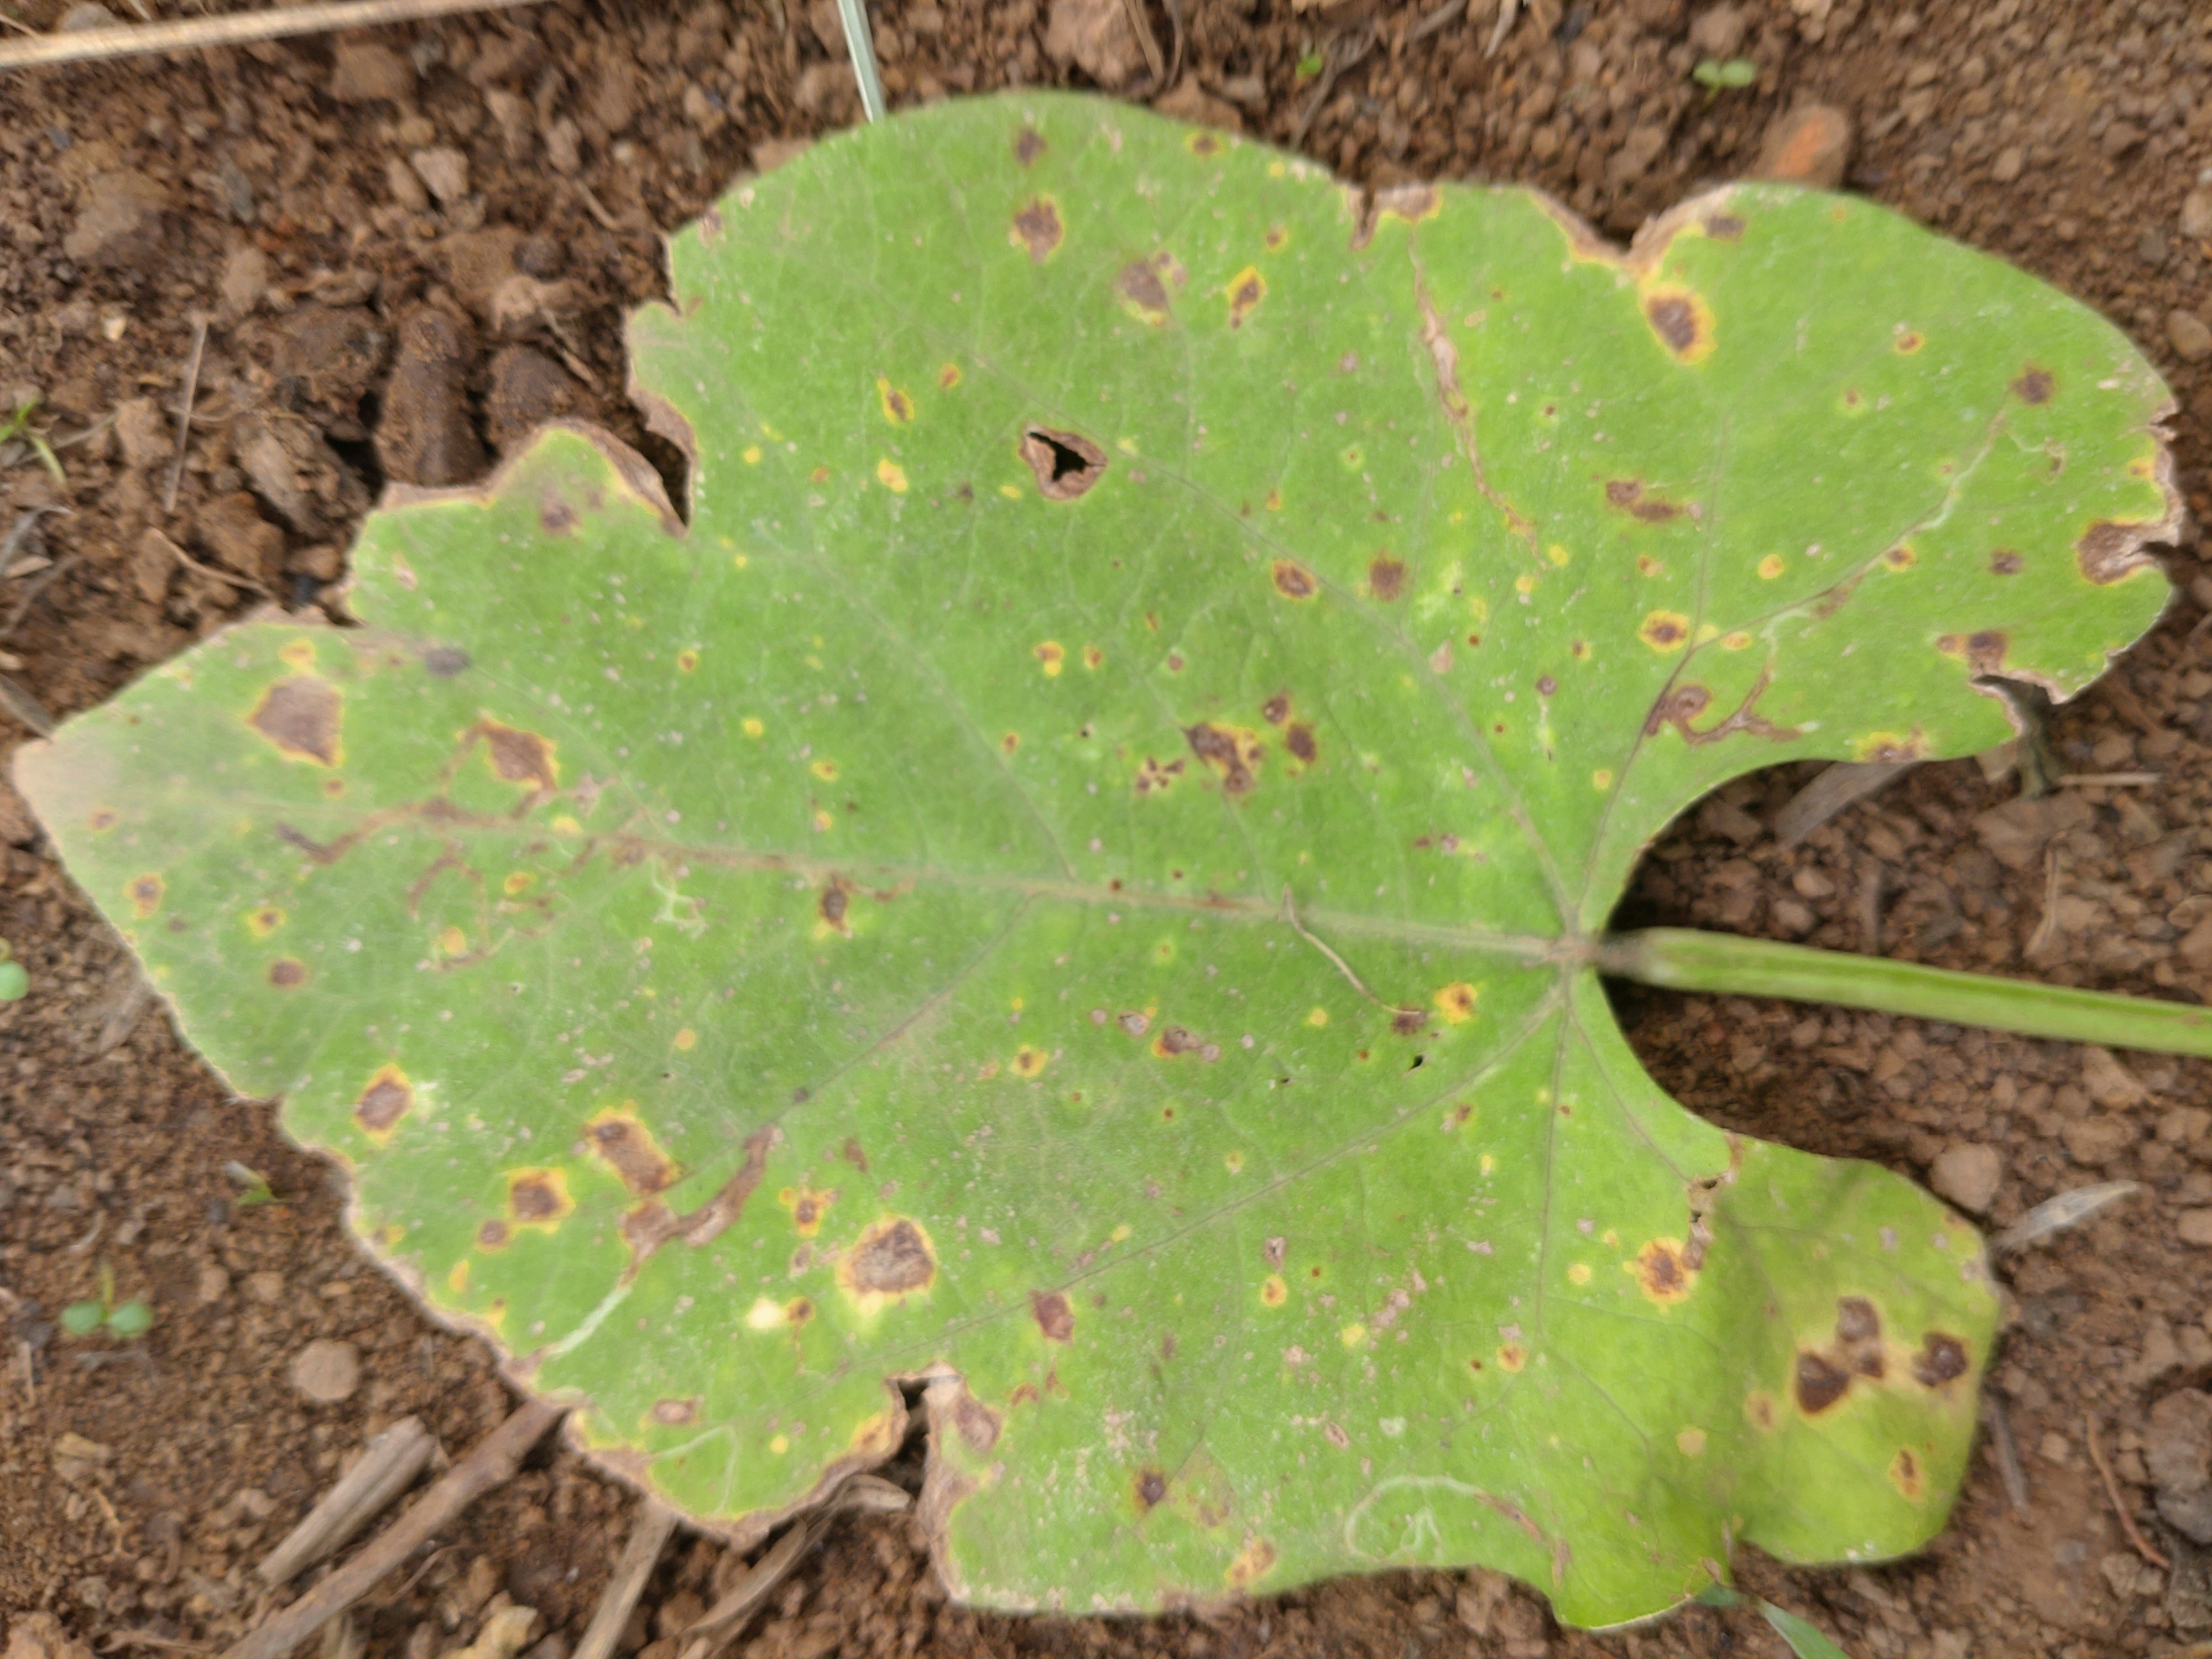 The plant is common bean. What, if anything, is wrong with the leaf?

rust
